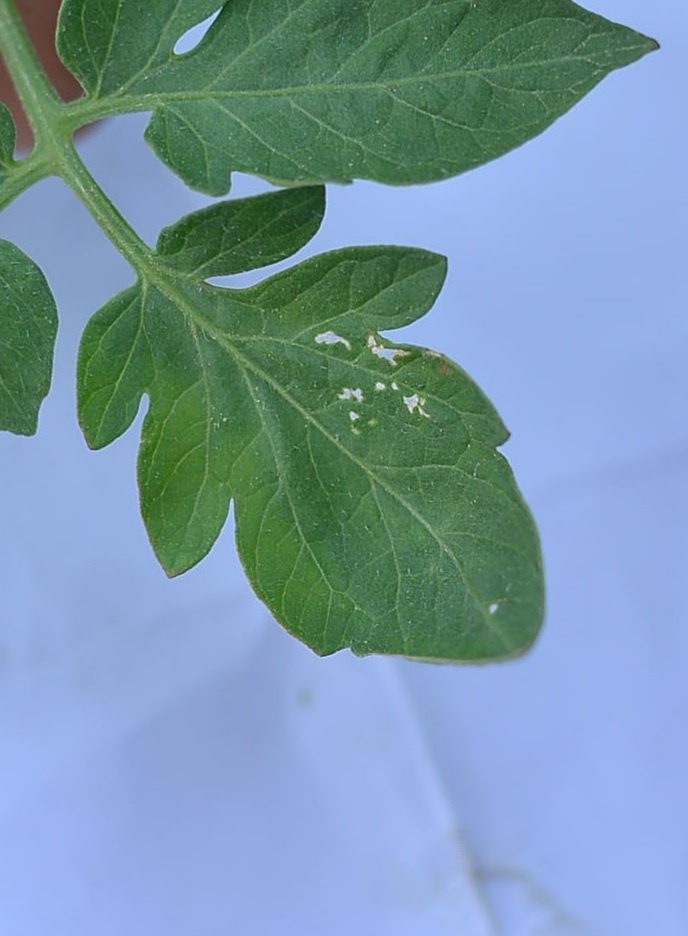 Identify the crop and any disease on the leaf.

tomato, infected
